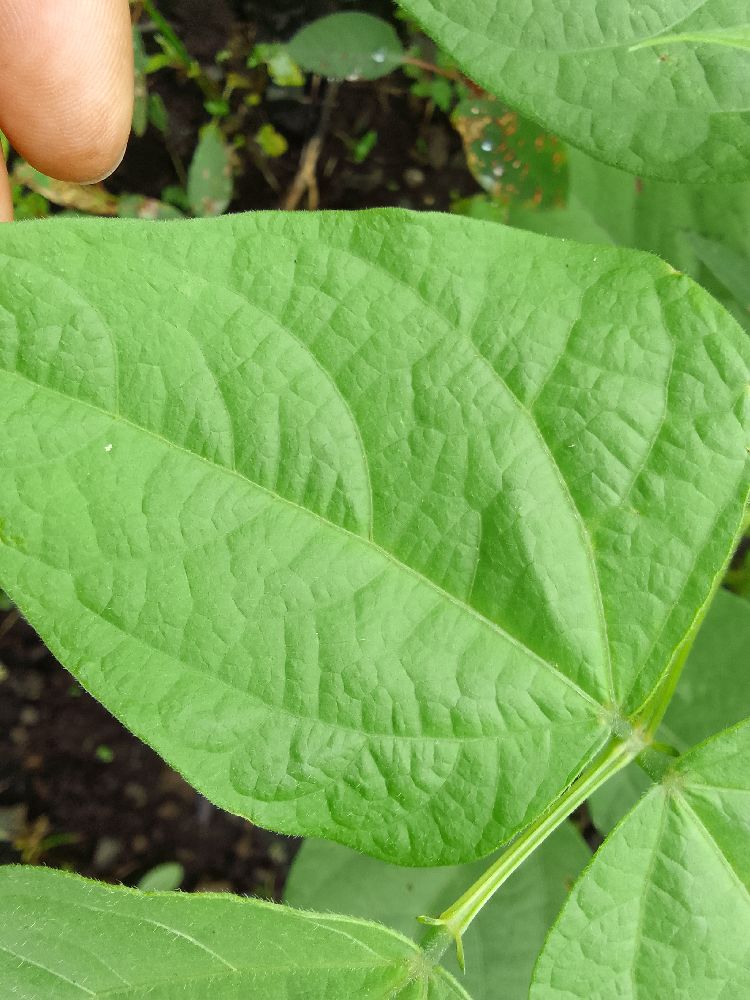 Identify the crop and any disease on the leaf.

common bean, healthy
